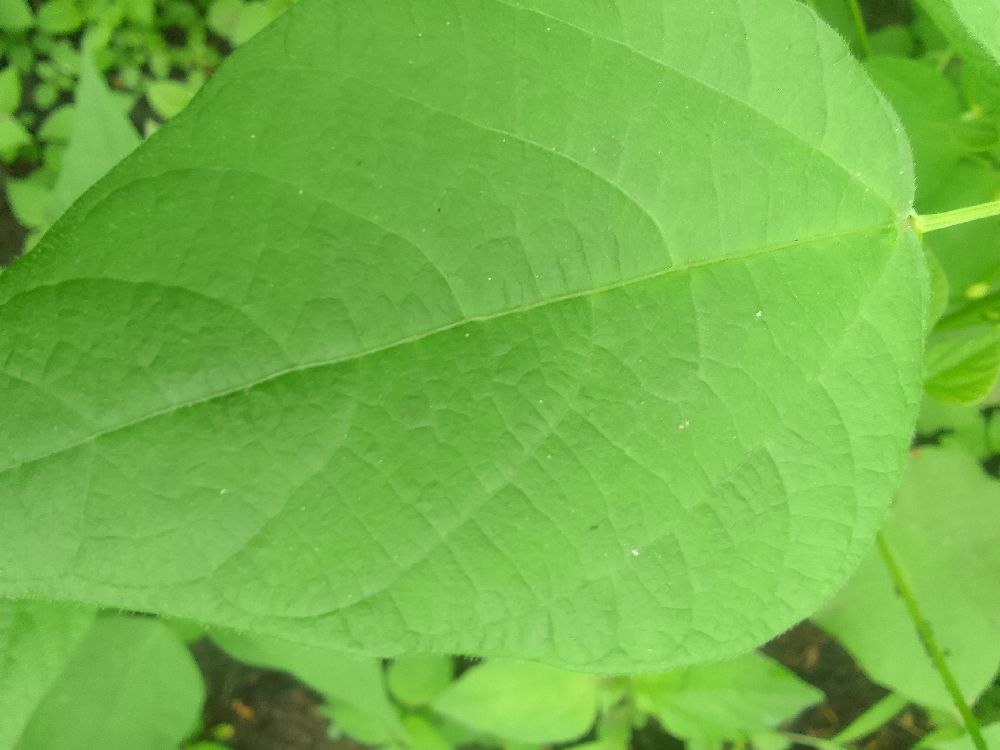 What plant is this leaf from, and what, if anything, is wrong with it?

common bean, healthy
